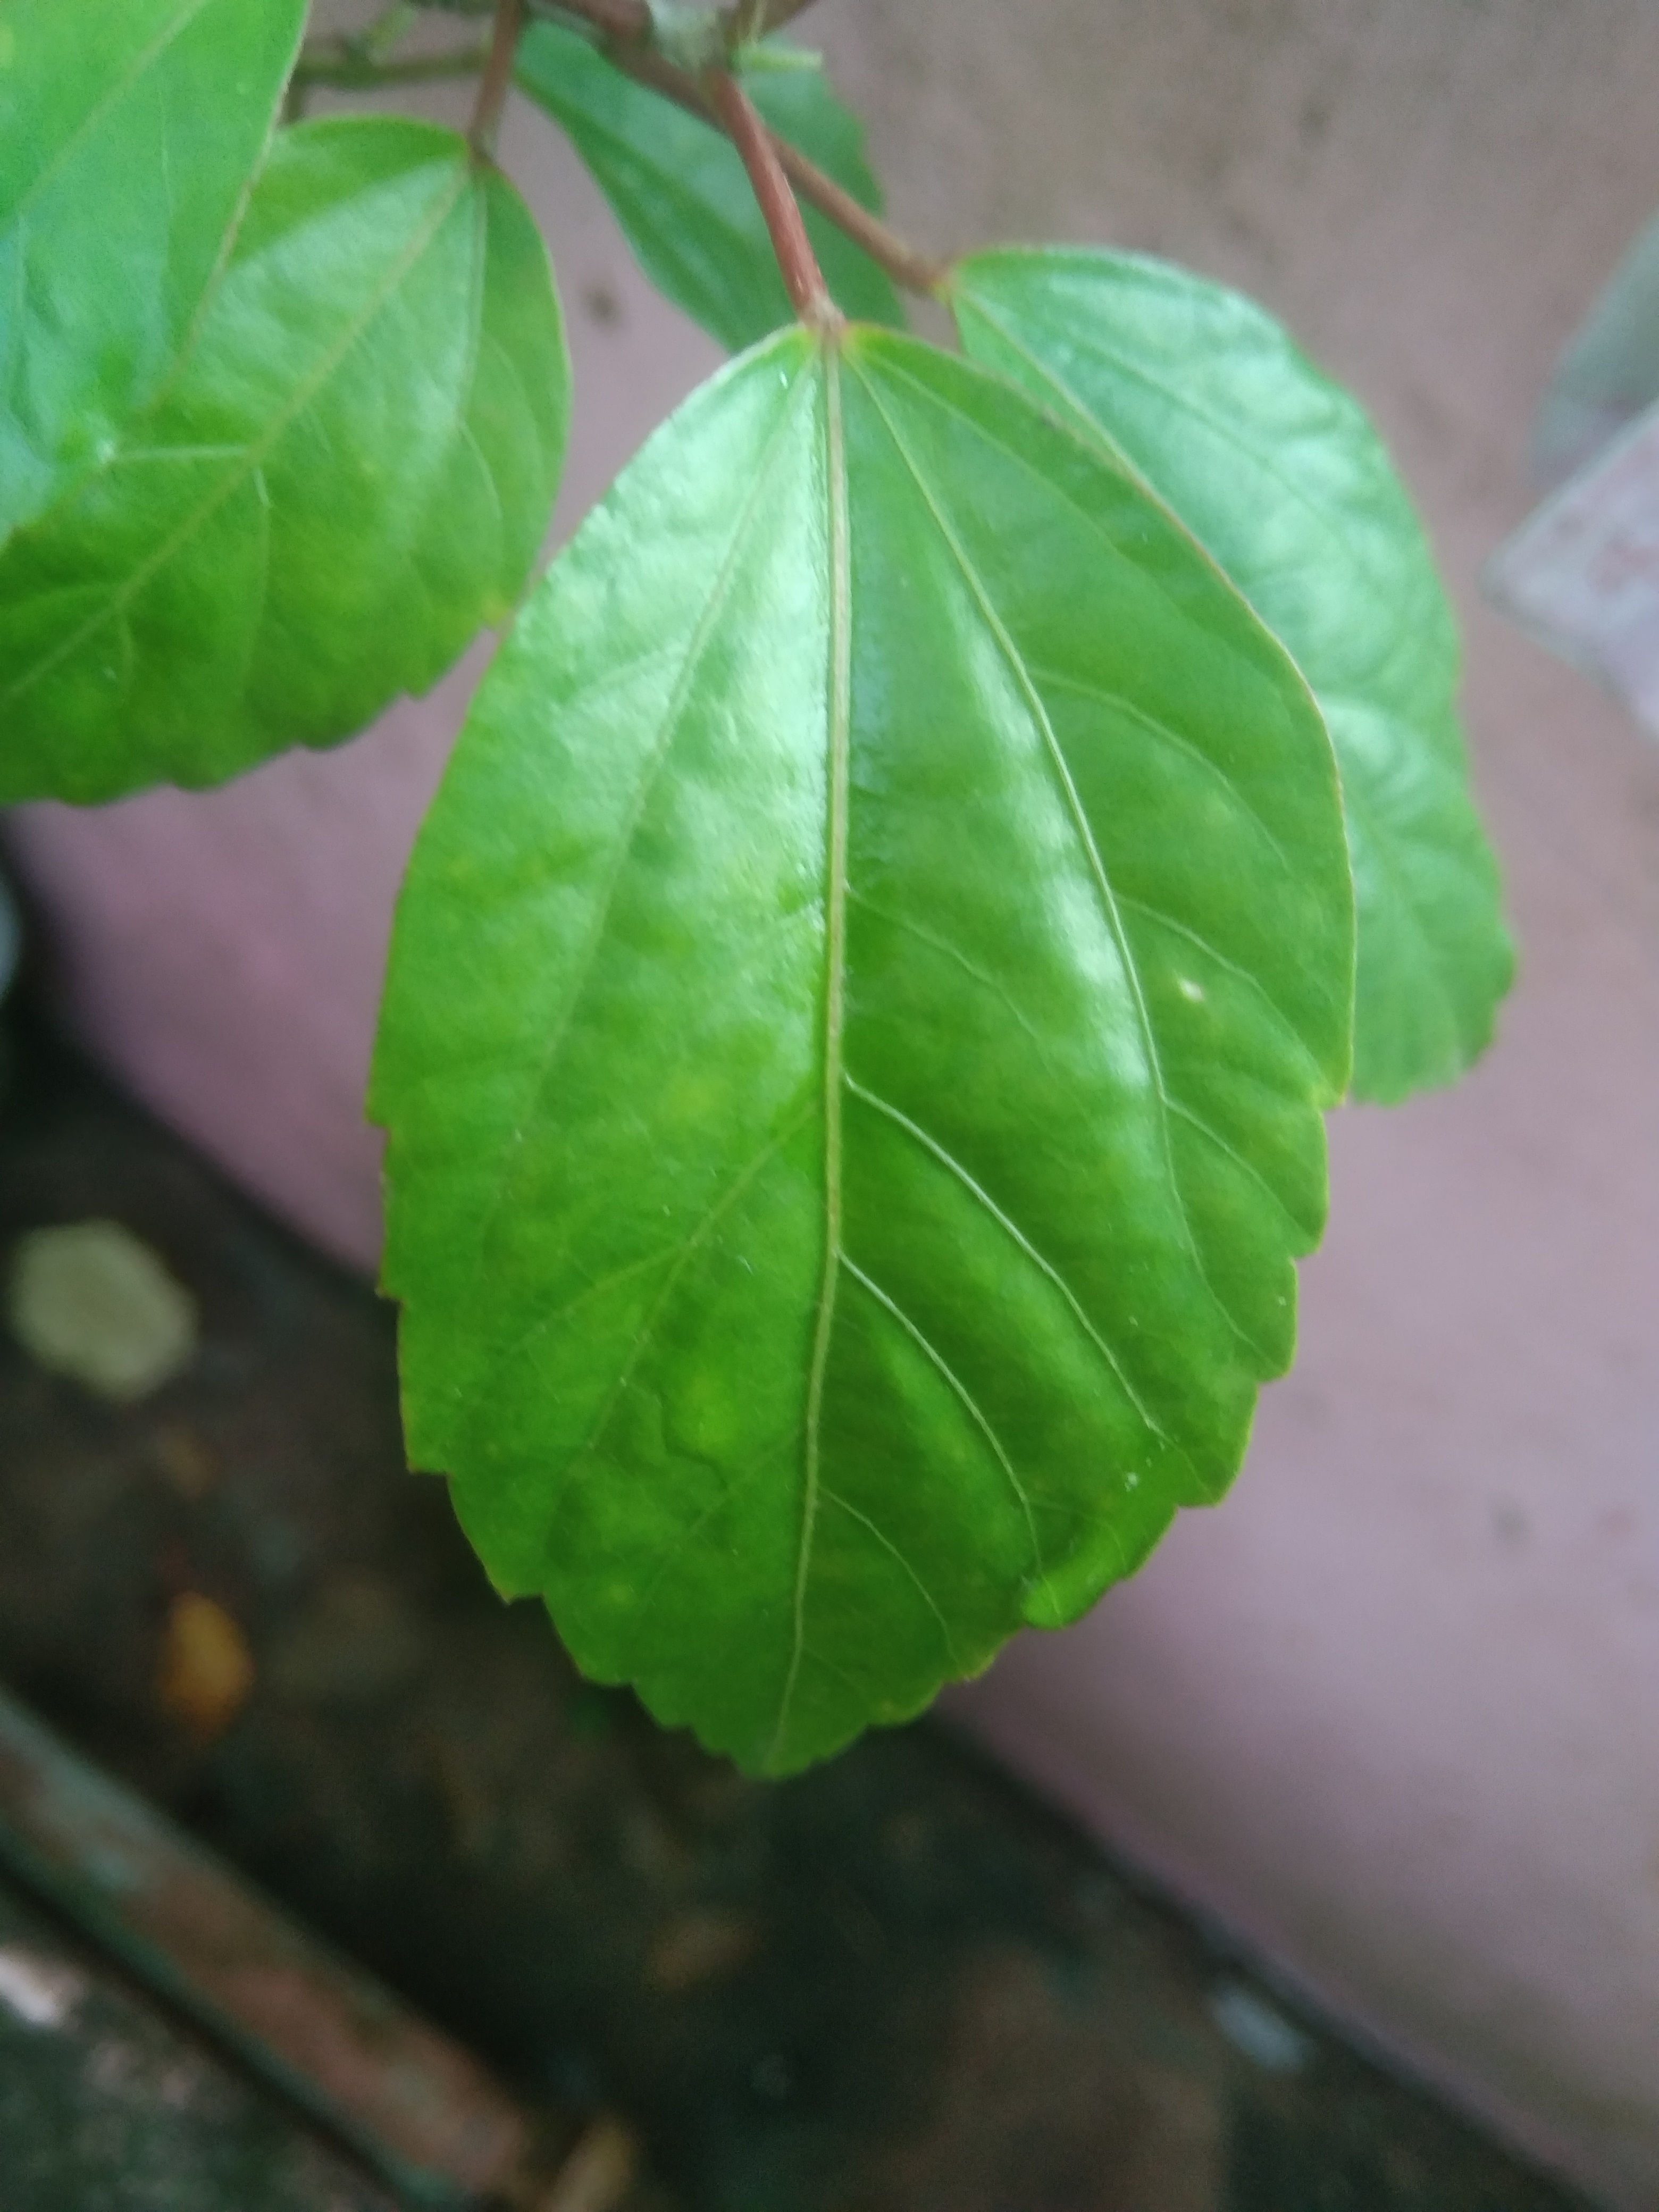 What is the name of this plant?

hibiscus
